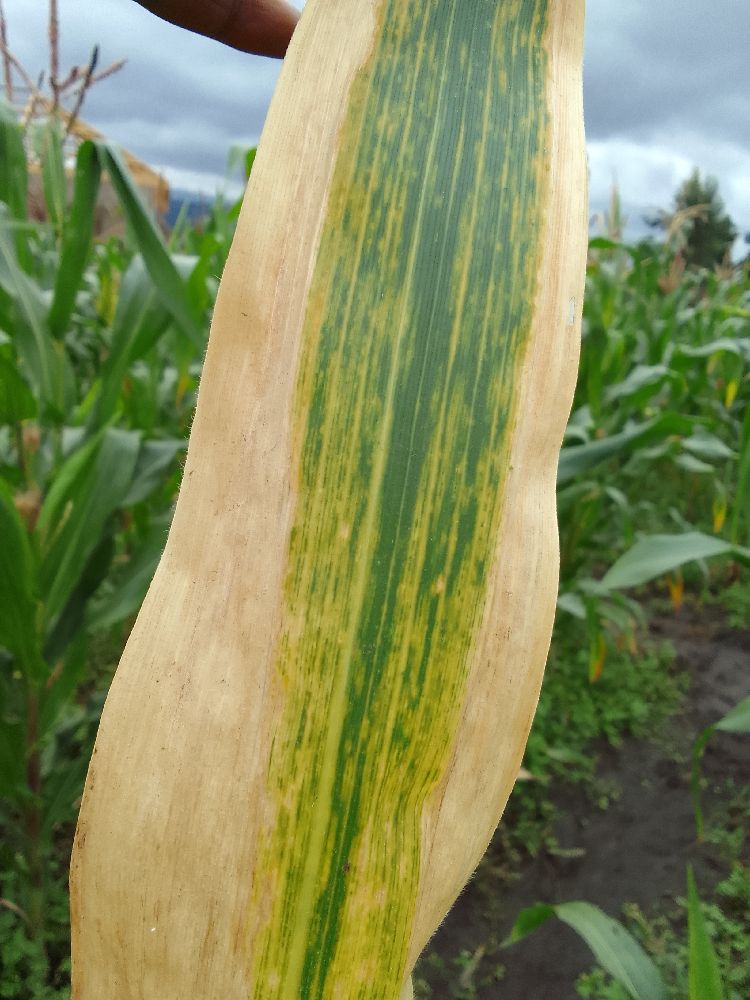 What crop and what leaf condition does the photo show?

maize, maize lethal necrosis
